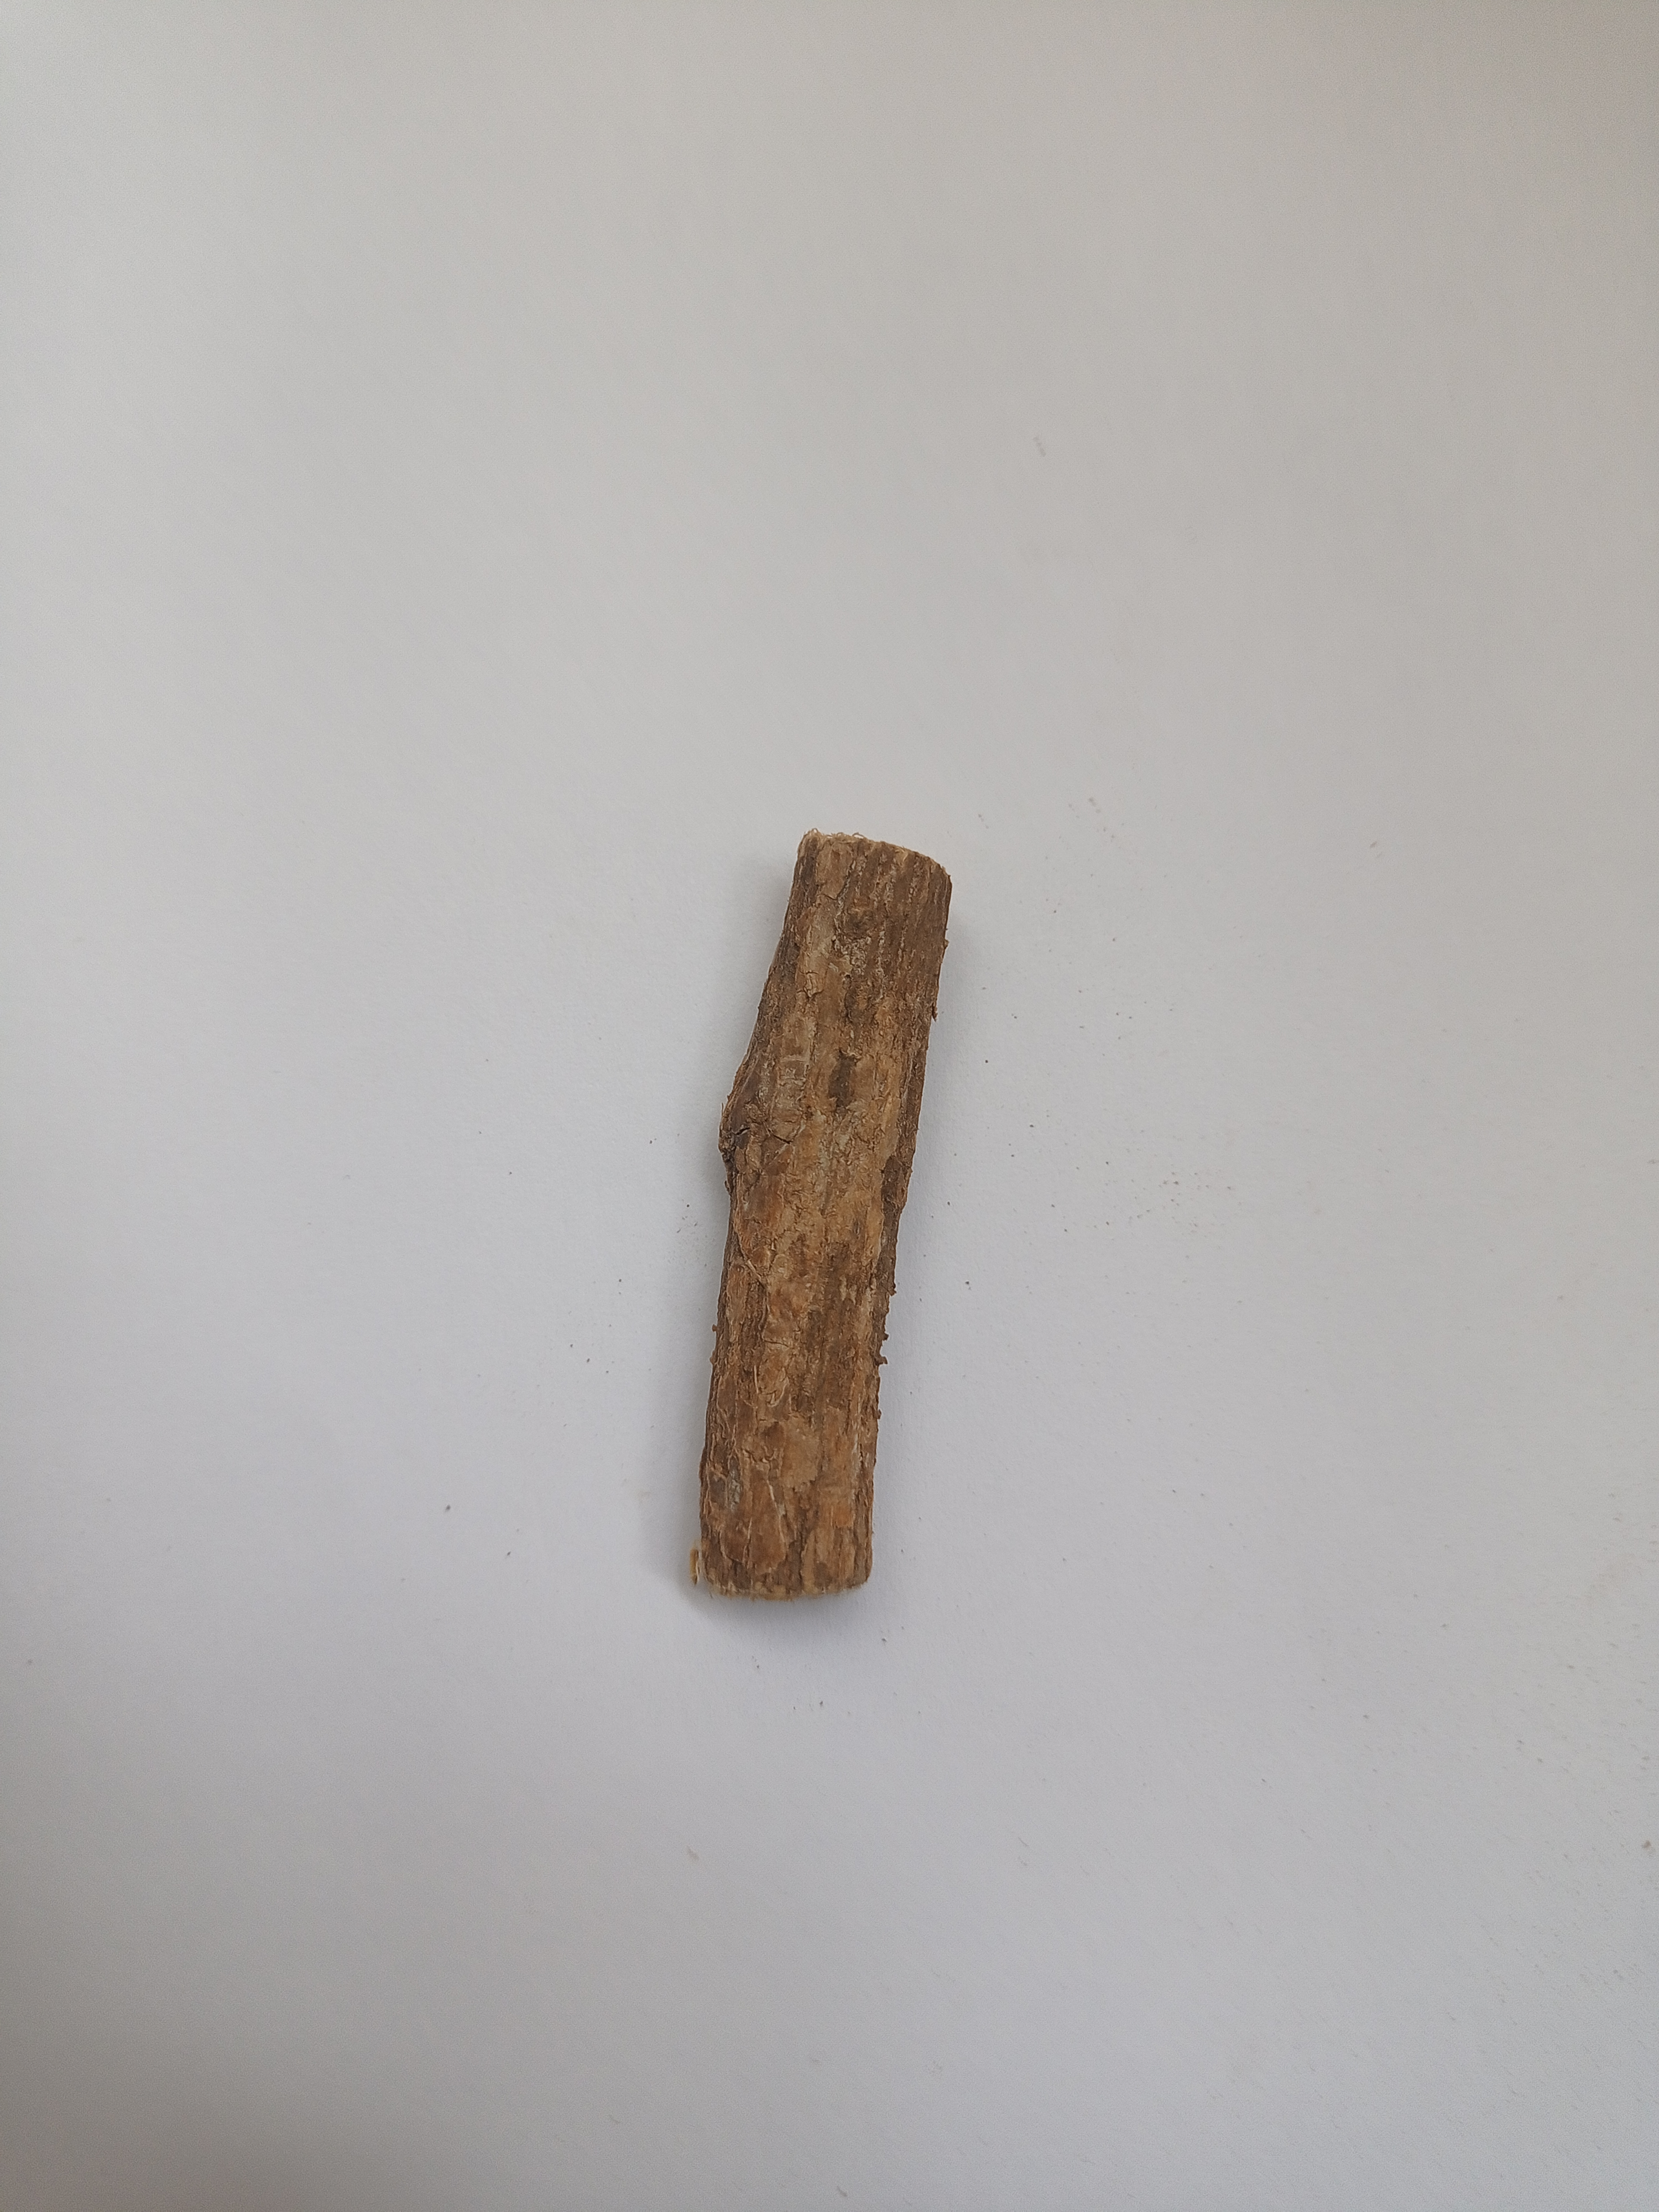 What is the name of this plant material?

jesthamadh
